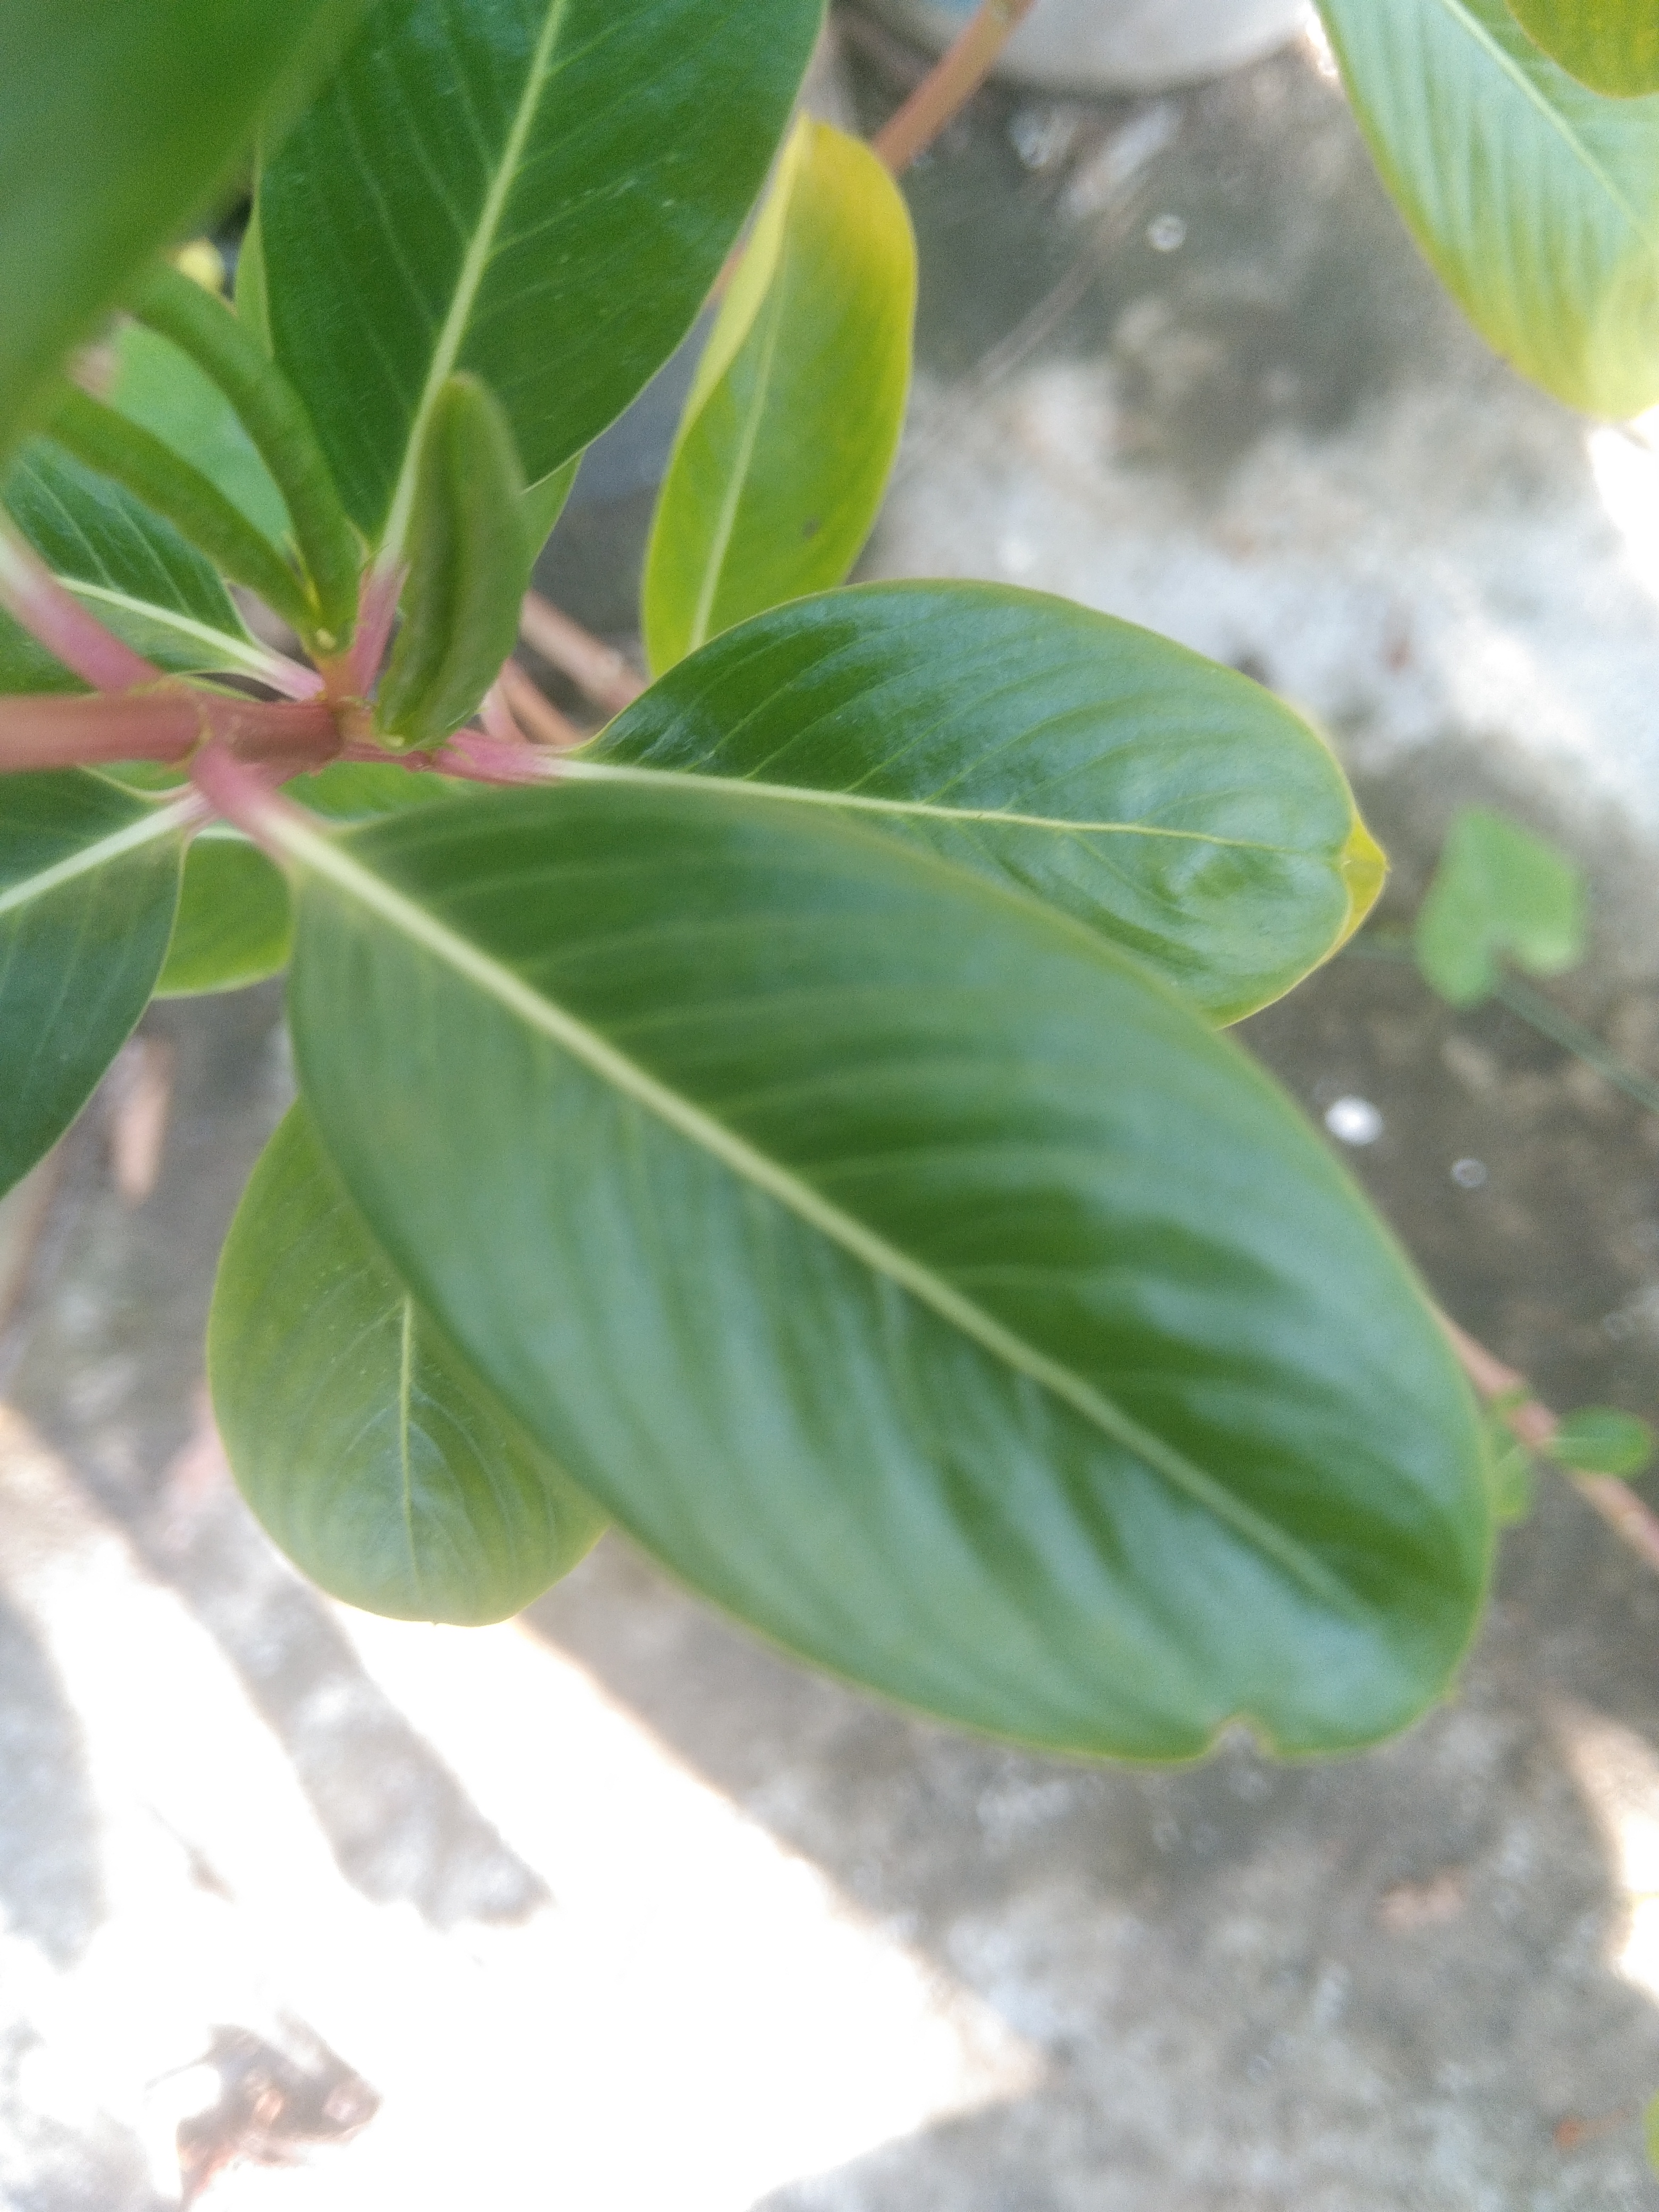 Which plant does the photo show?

rose periwinkle
